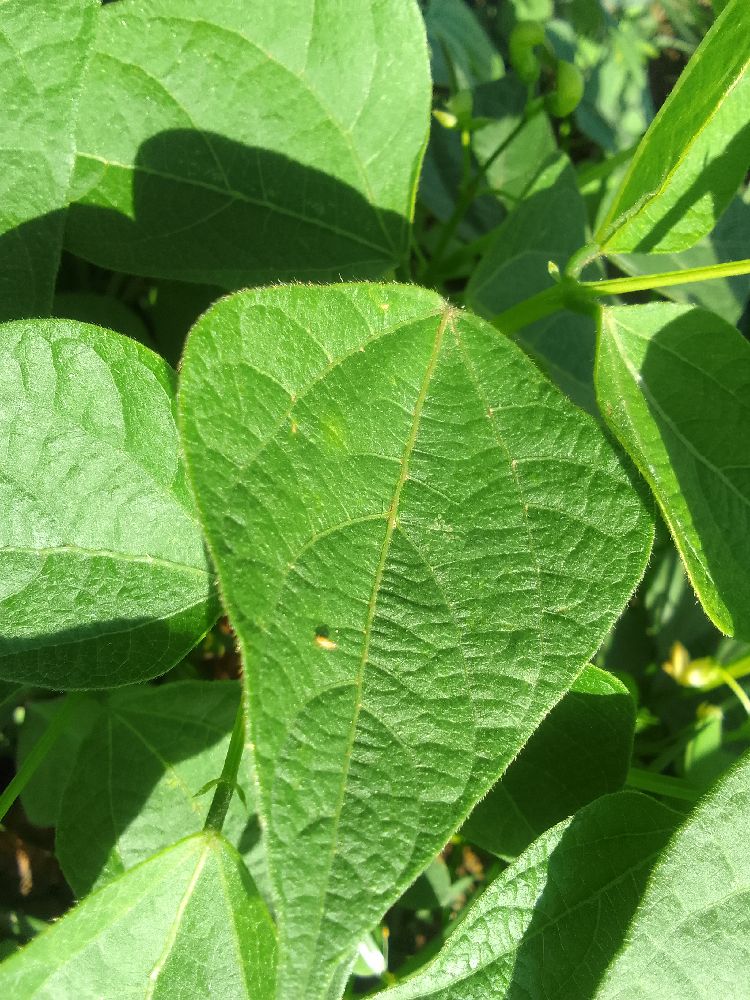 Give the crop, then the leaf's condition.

common bean, healthy
